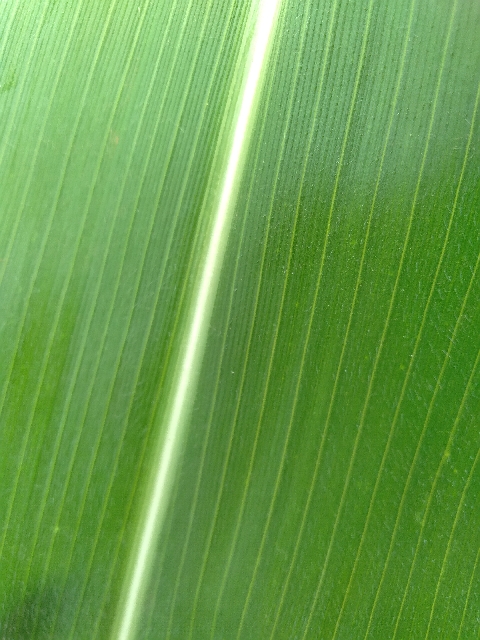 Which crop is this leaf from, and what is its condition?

maize, healthy
